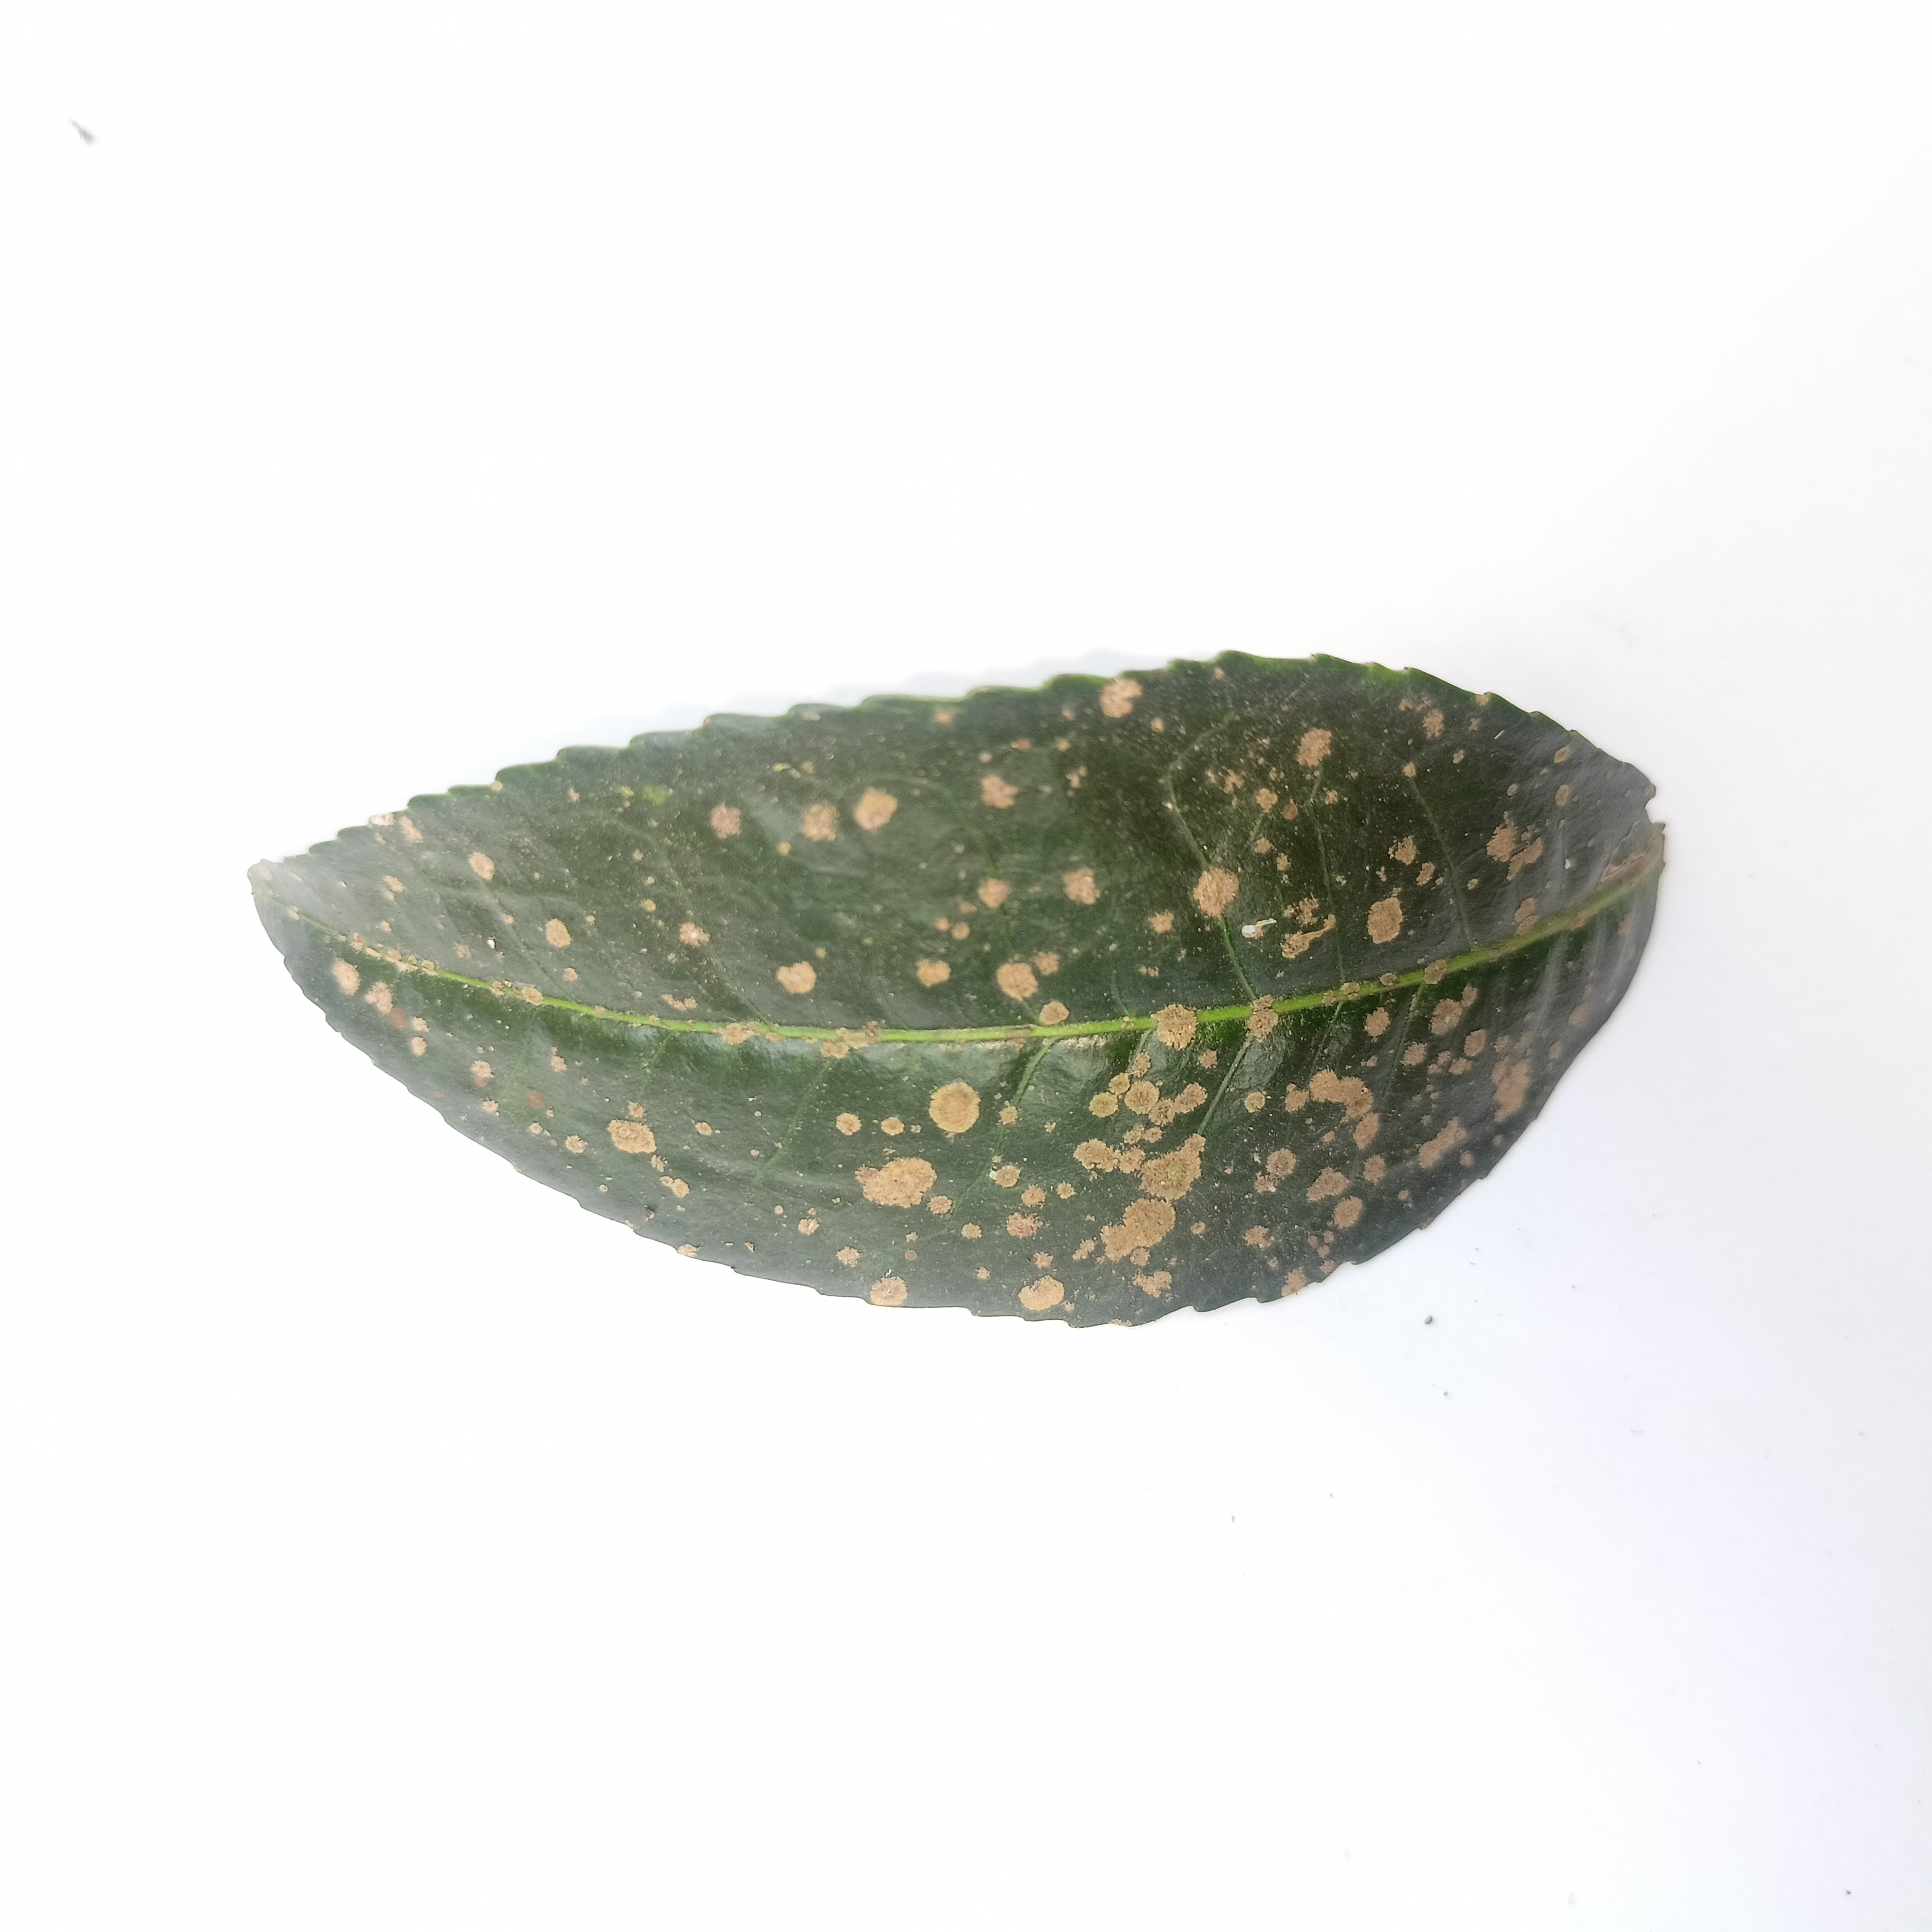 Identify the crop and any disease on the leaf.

tea, algal leaf
